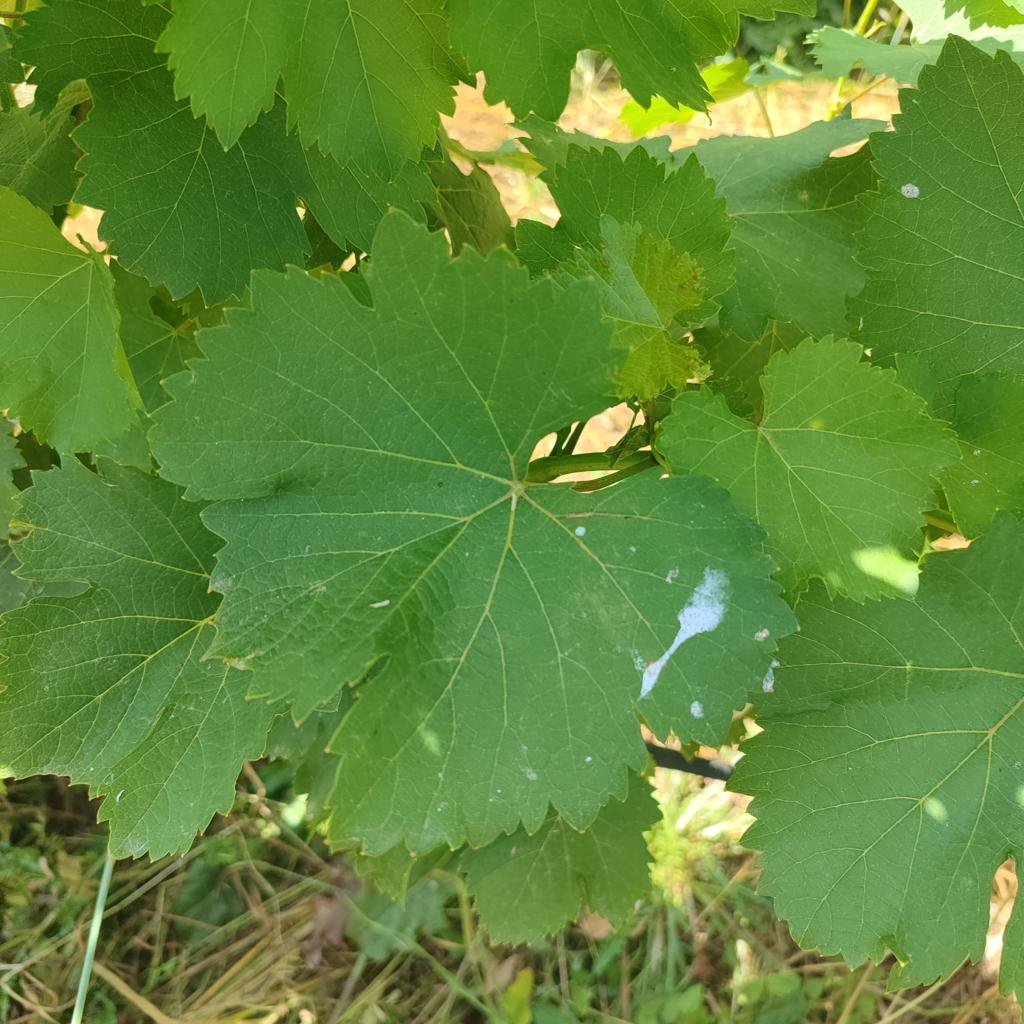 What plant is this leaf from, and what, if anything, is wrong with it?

grapevine, healthy
